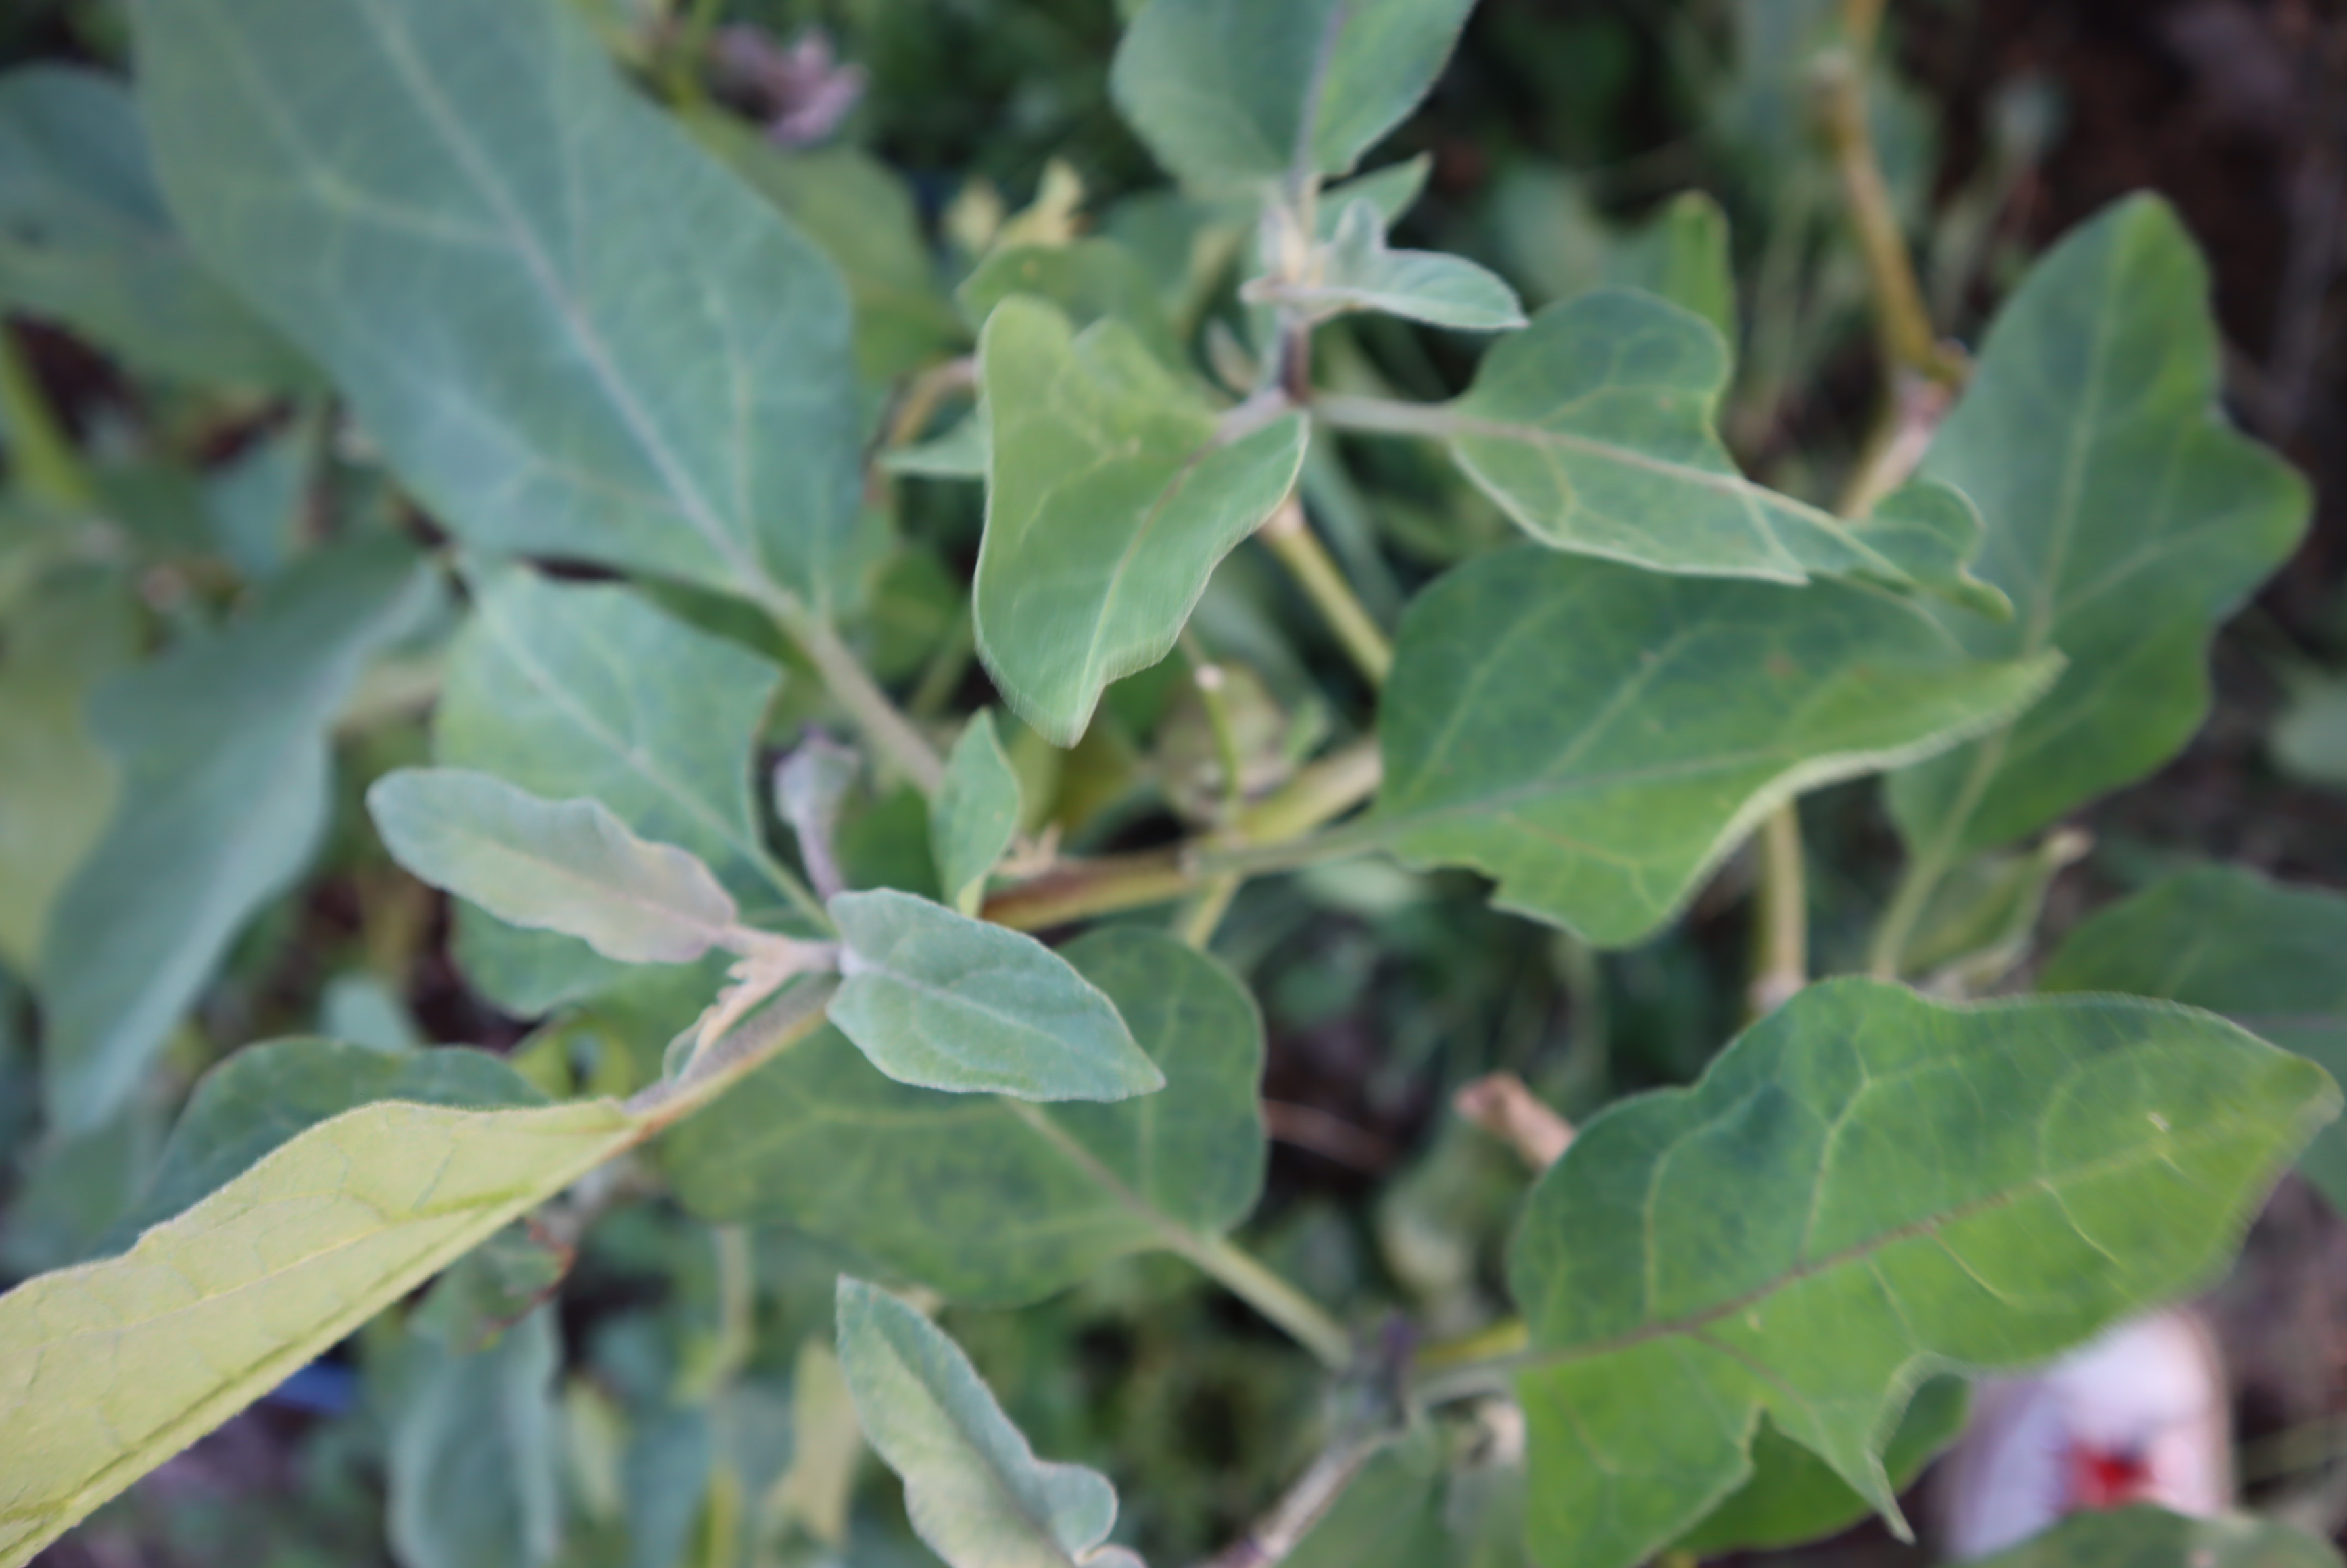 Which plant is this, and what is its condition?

aubergine, healthy
